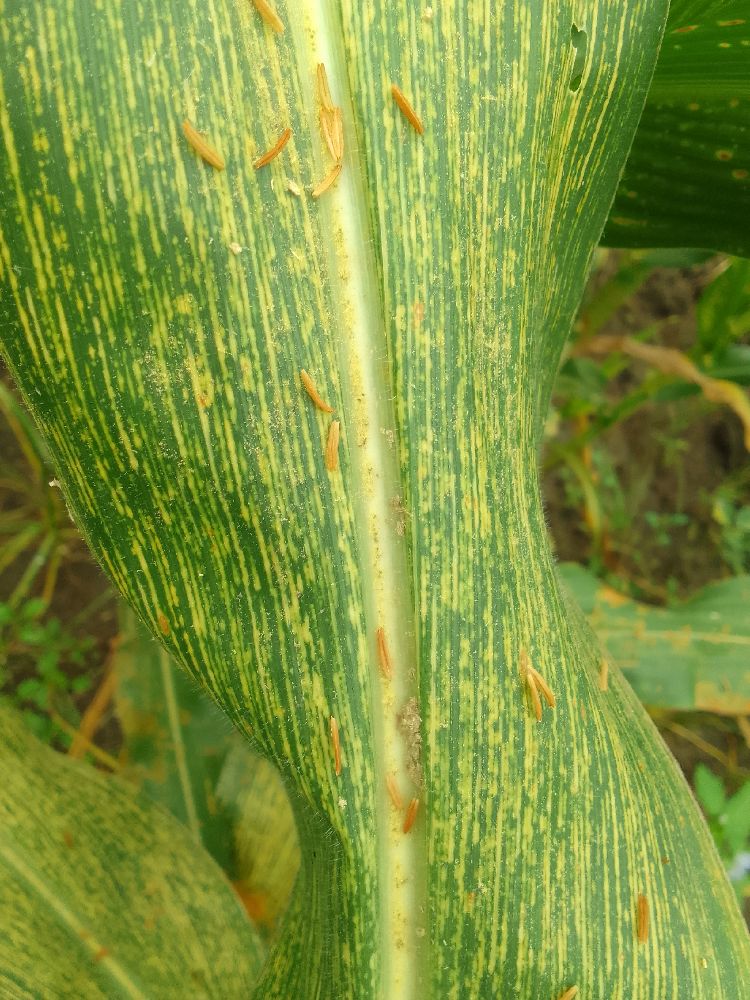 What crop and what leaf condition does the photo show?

maize, maize streak virus
